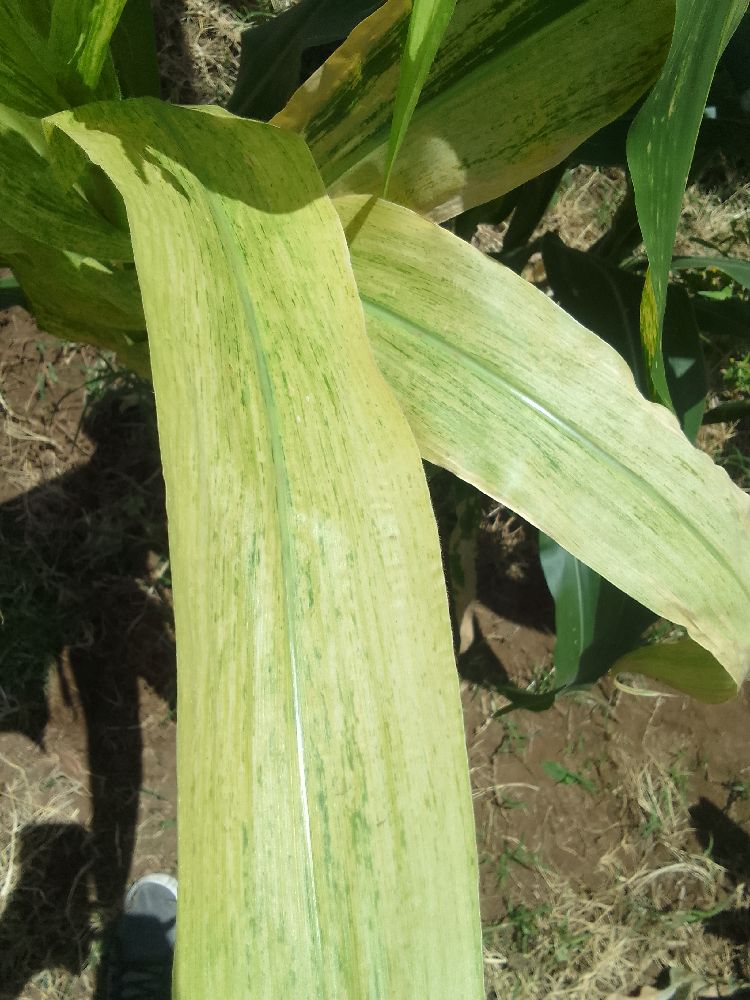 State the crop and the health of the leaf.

maize, maize lethal necrosis
